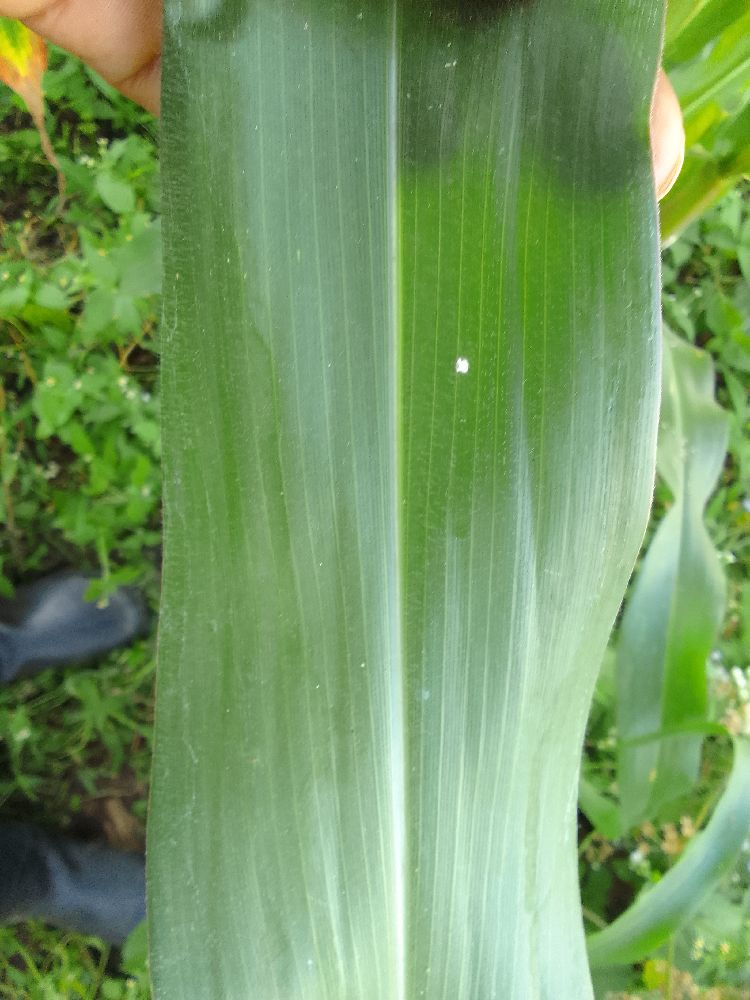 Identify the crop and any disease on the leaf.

maize, healthy
